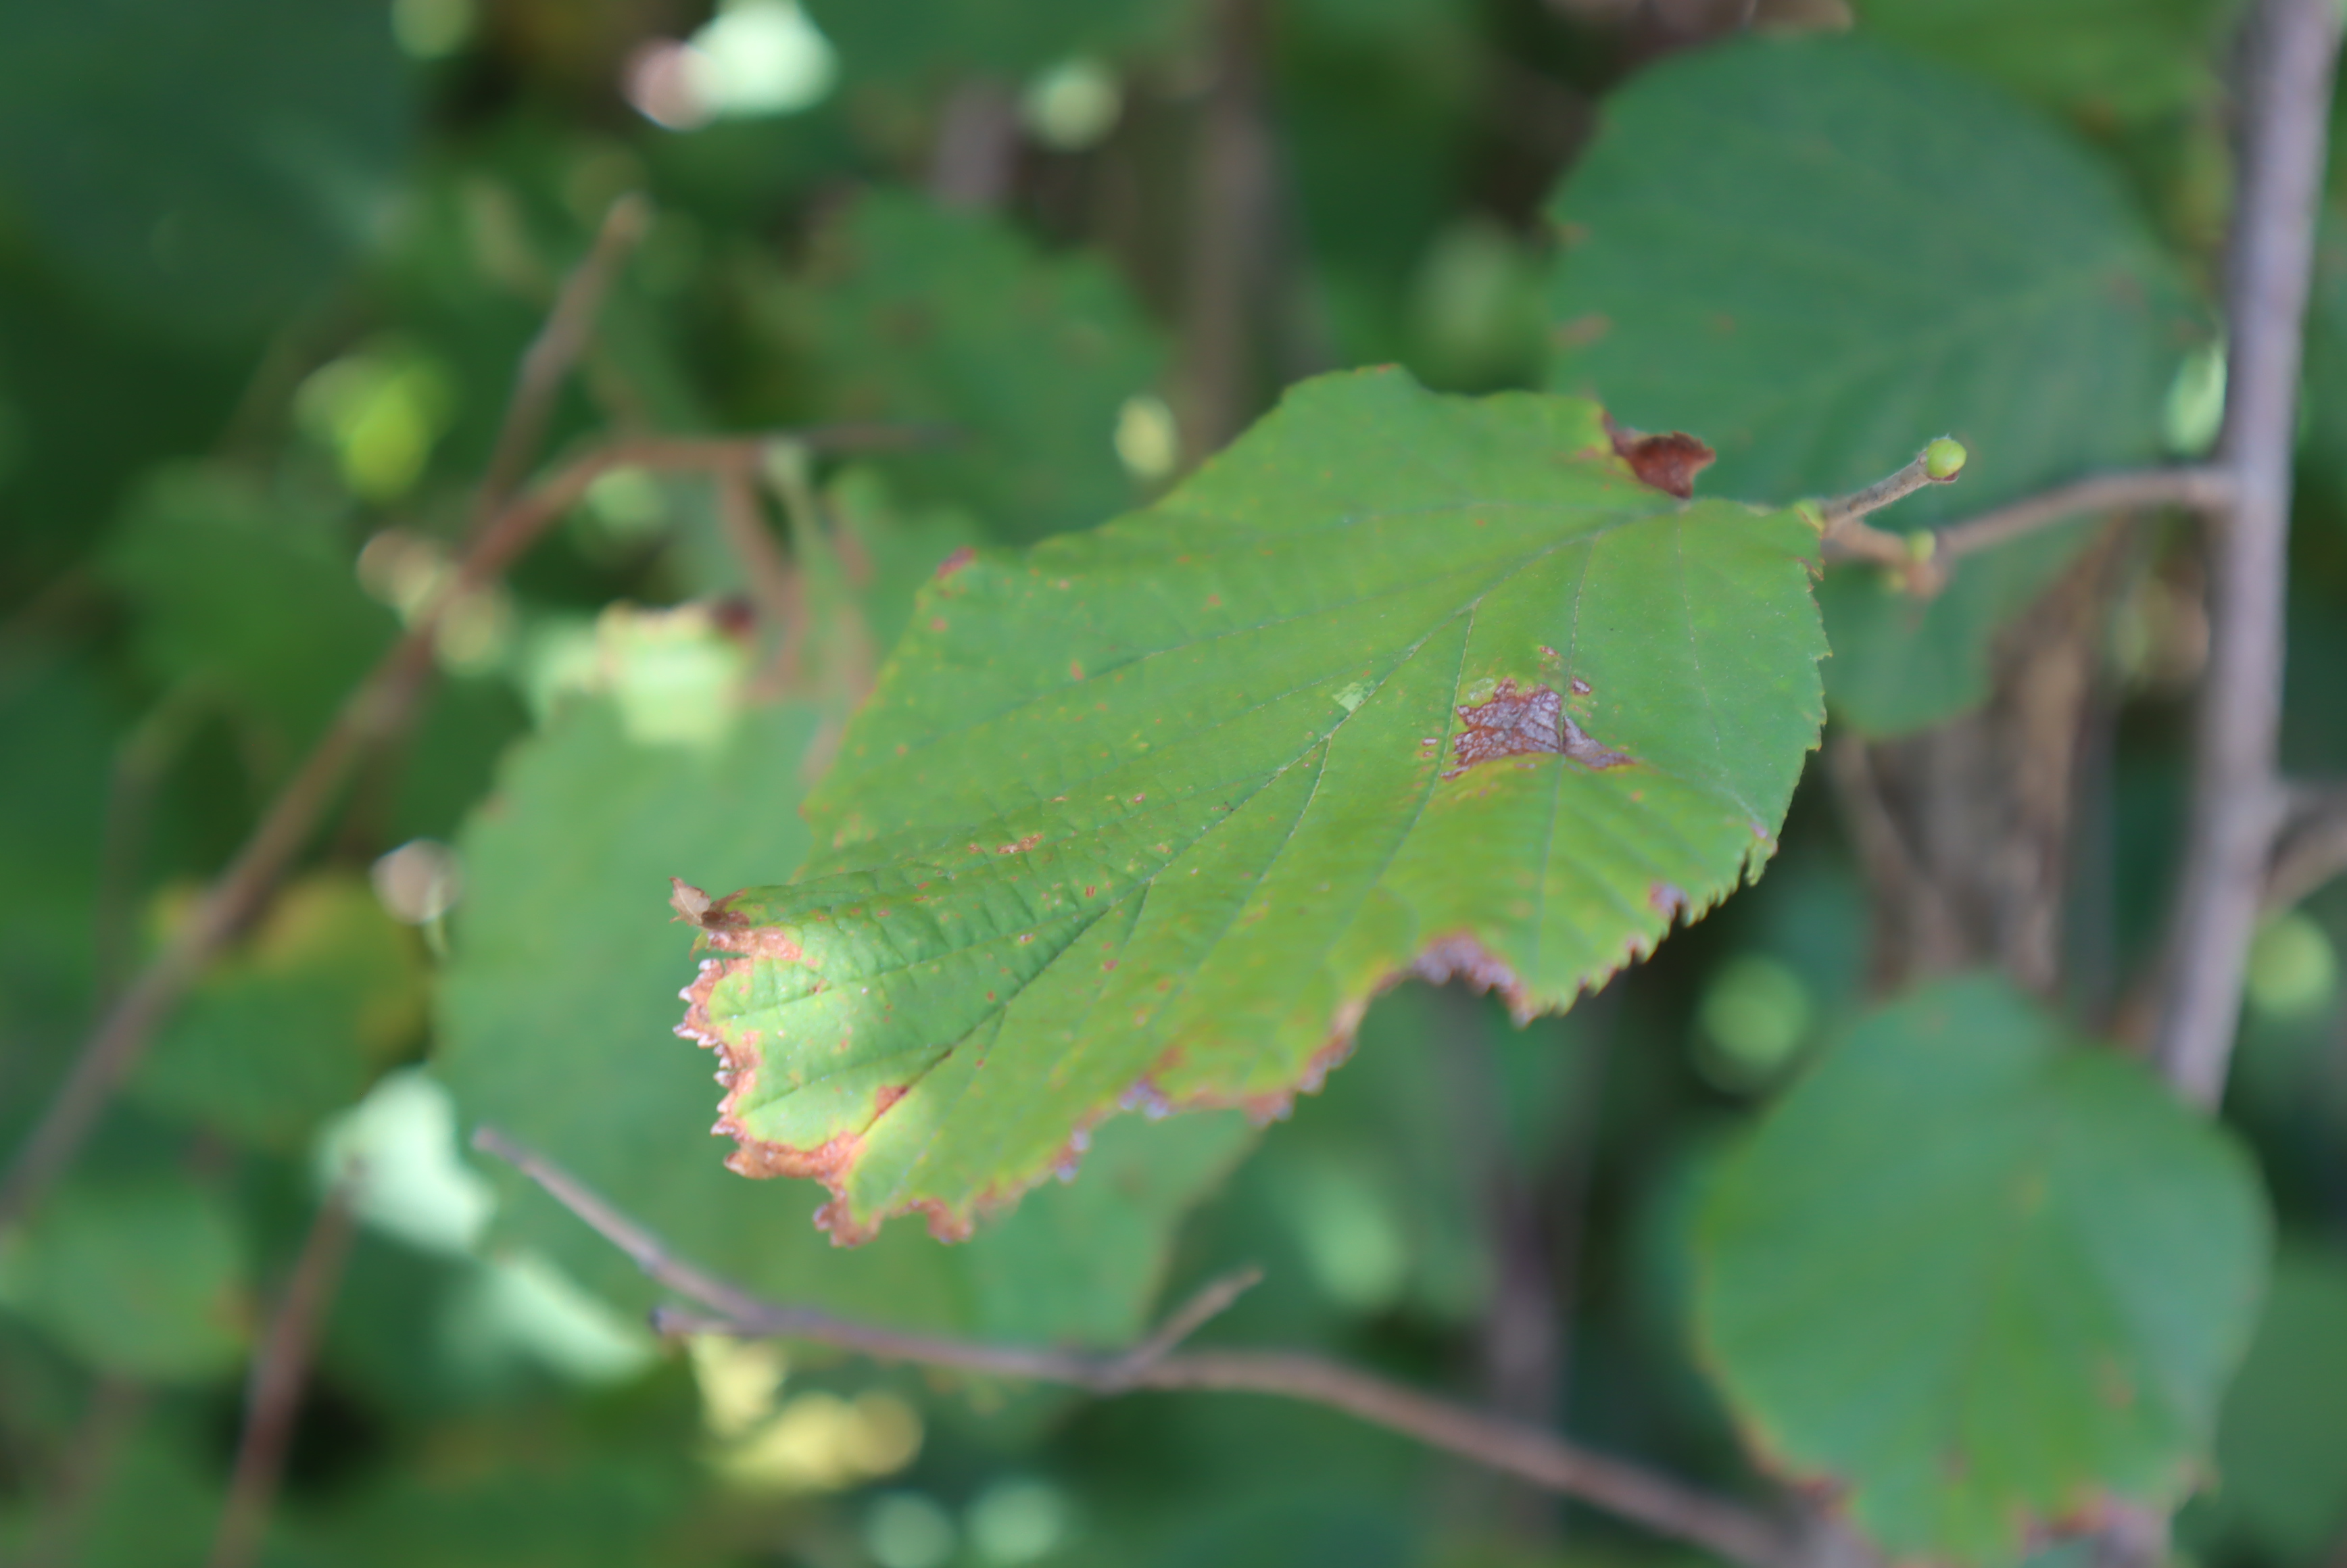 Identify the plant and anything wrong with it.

hazel, sunburn
